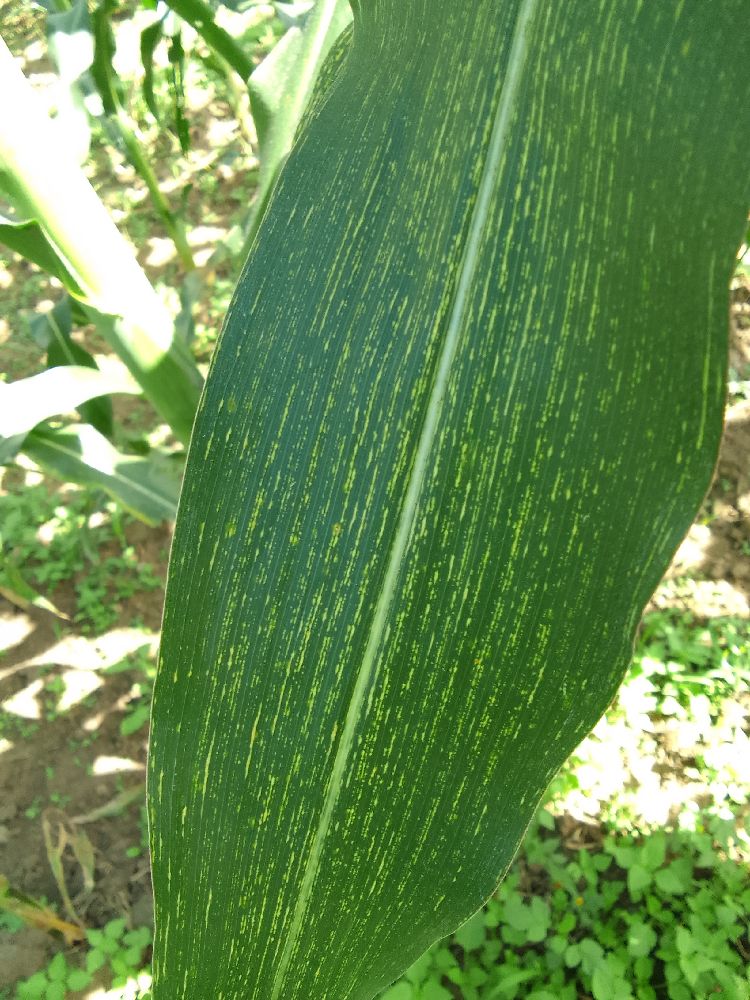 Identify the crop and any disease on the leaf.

maize, maize streak virus
